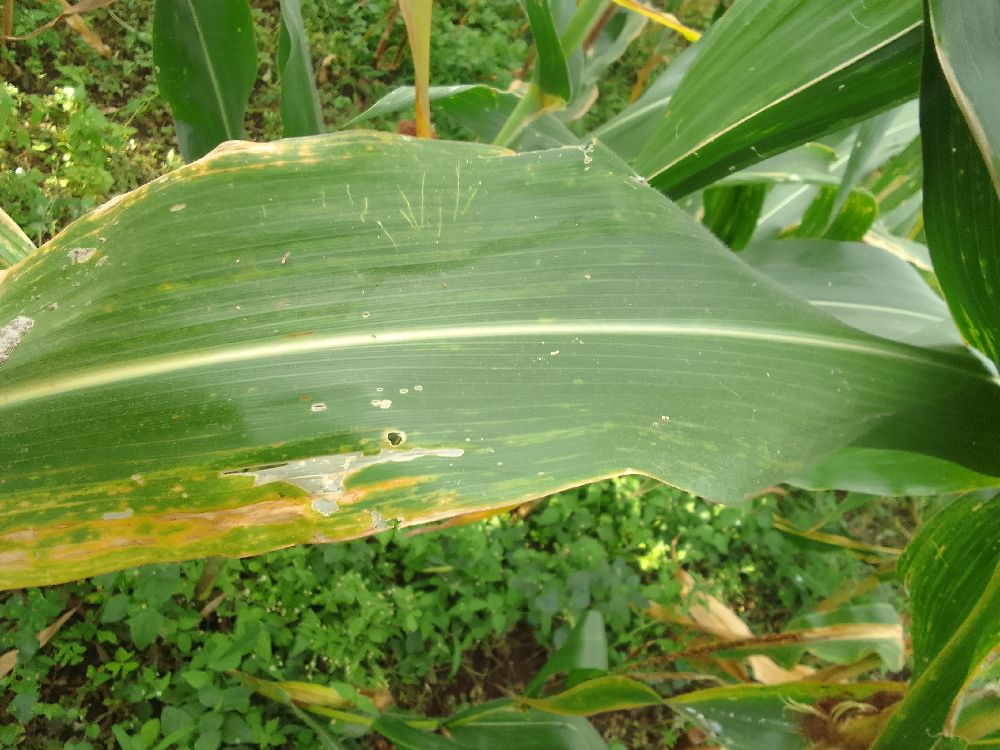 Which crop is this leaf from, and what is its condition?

maize, maize lethal necrosis
